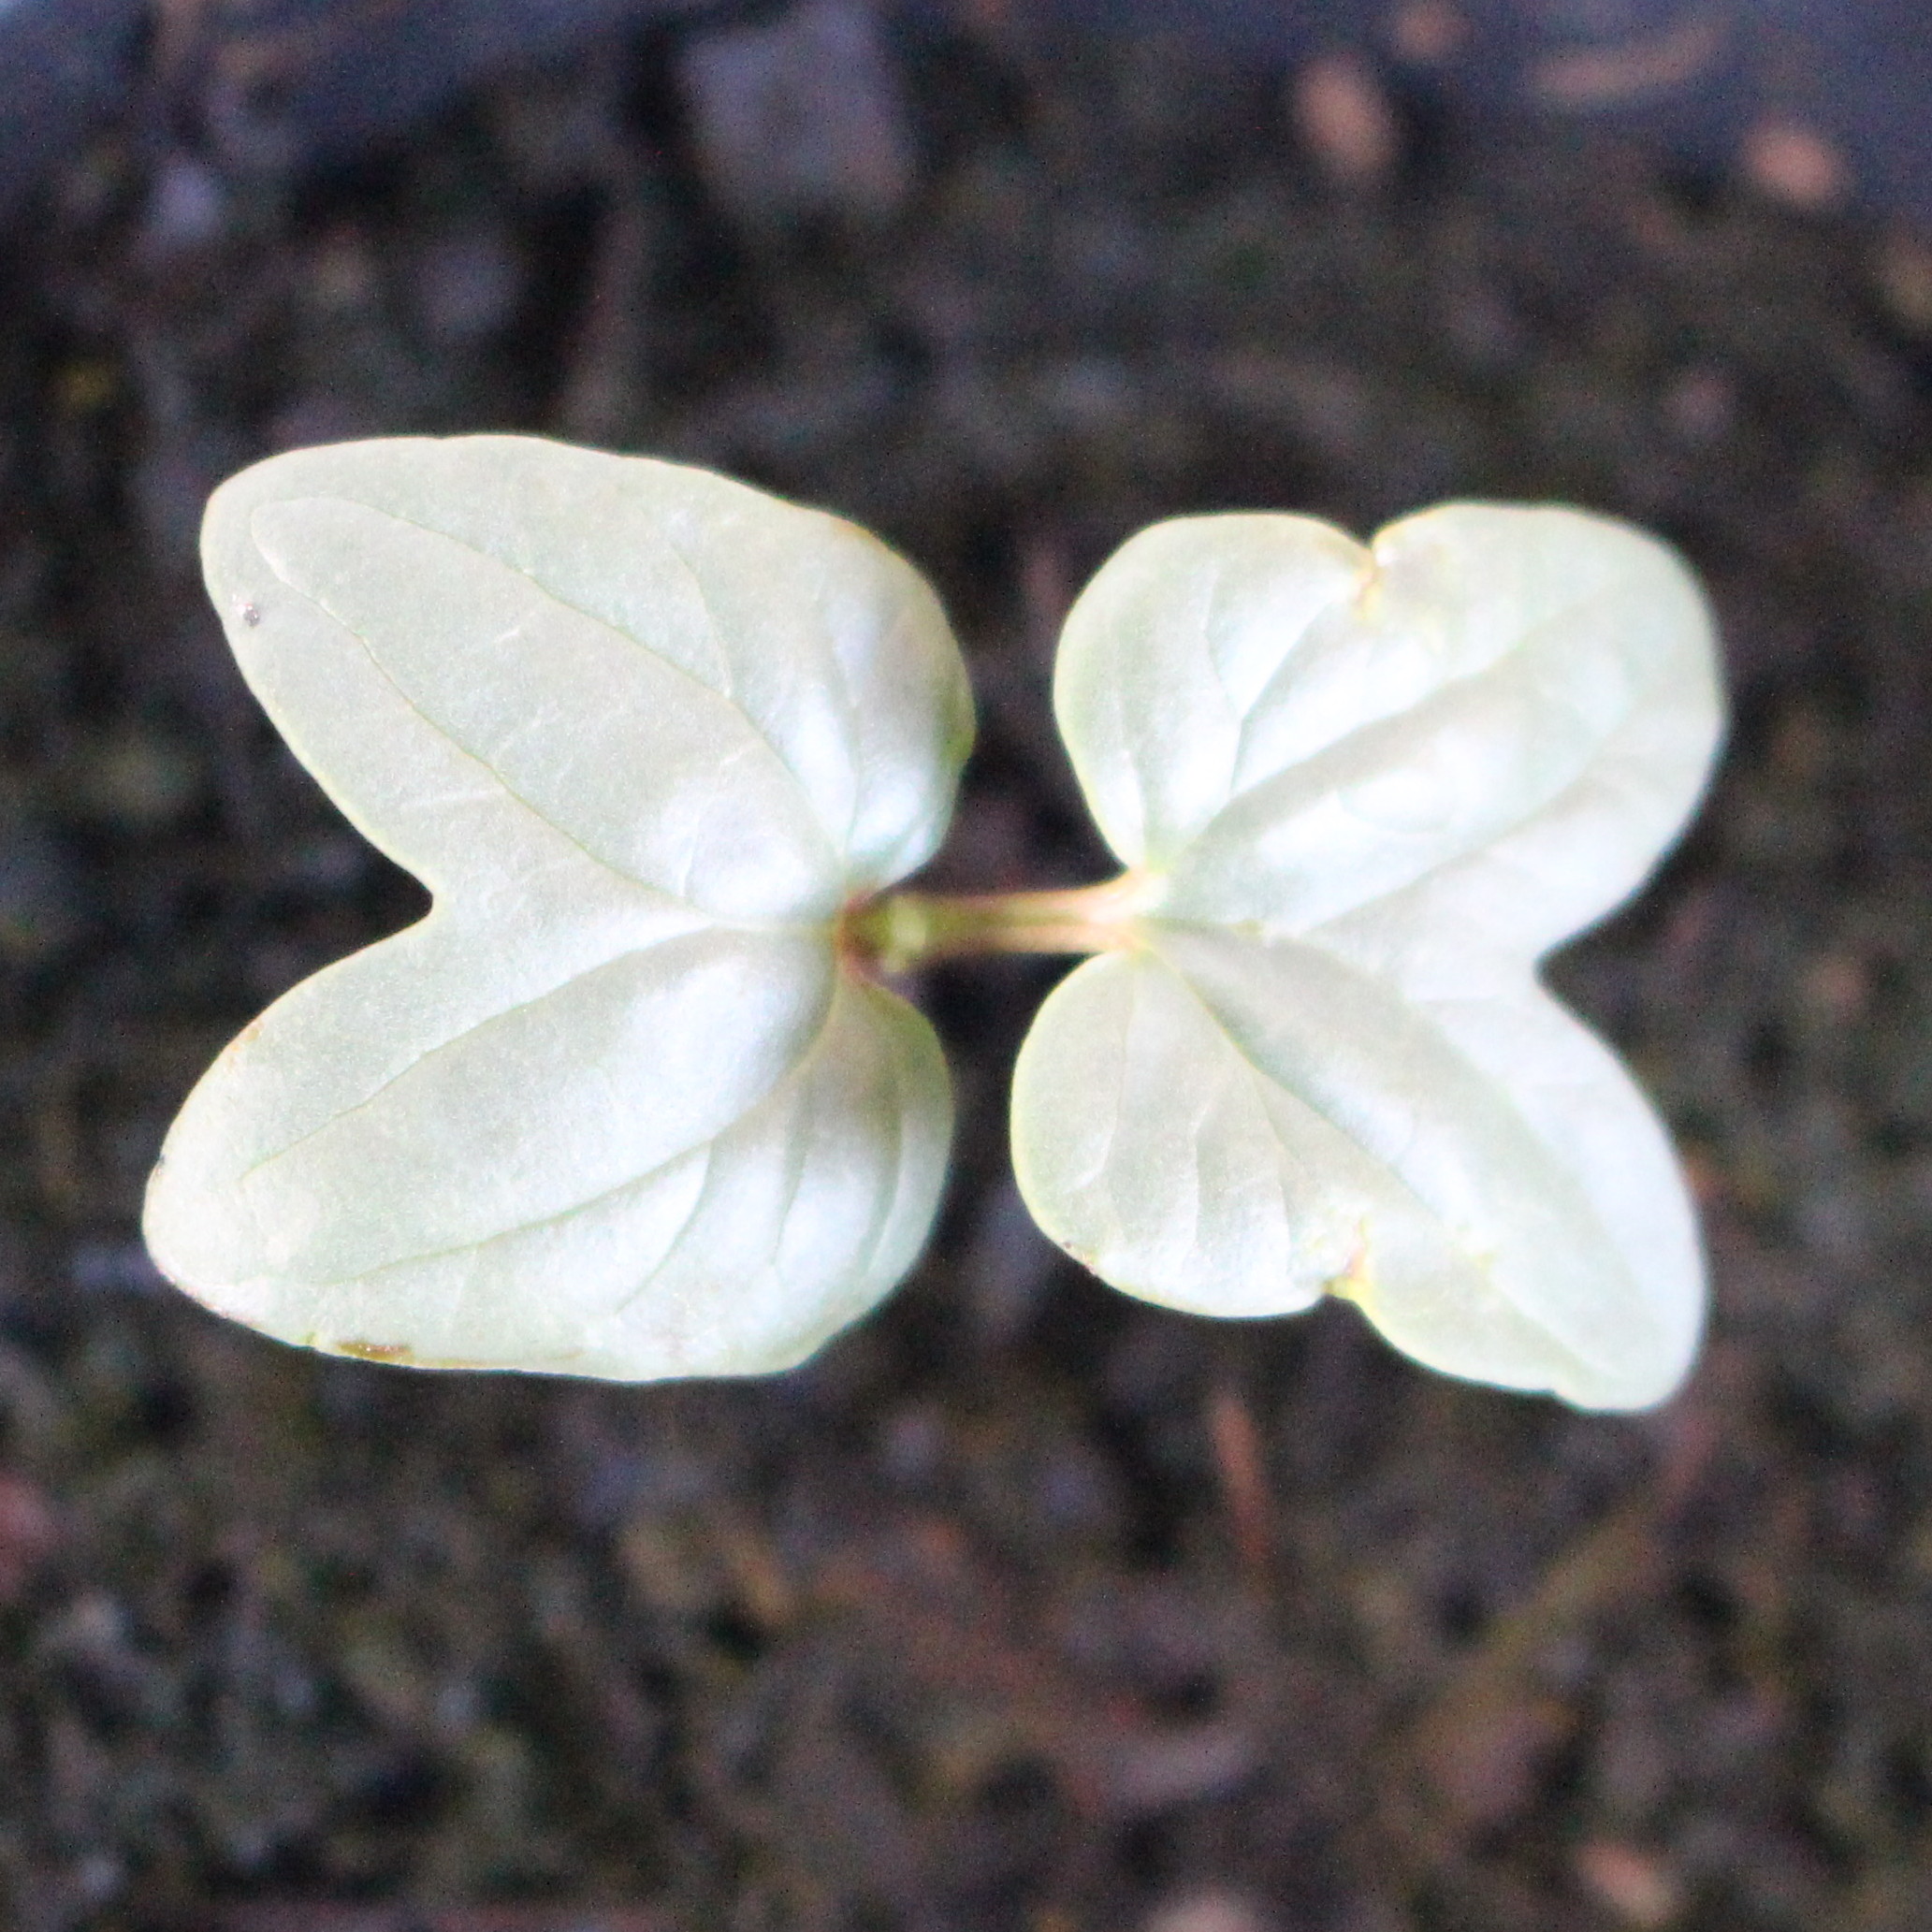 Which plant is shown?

Convolvulus arvensis
